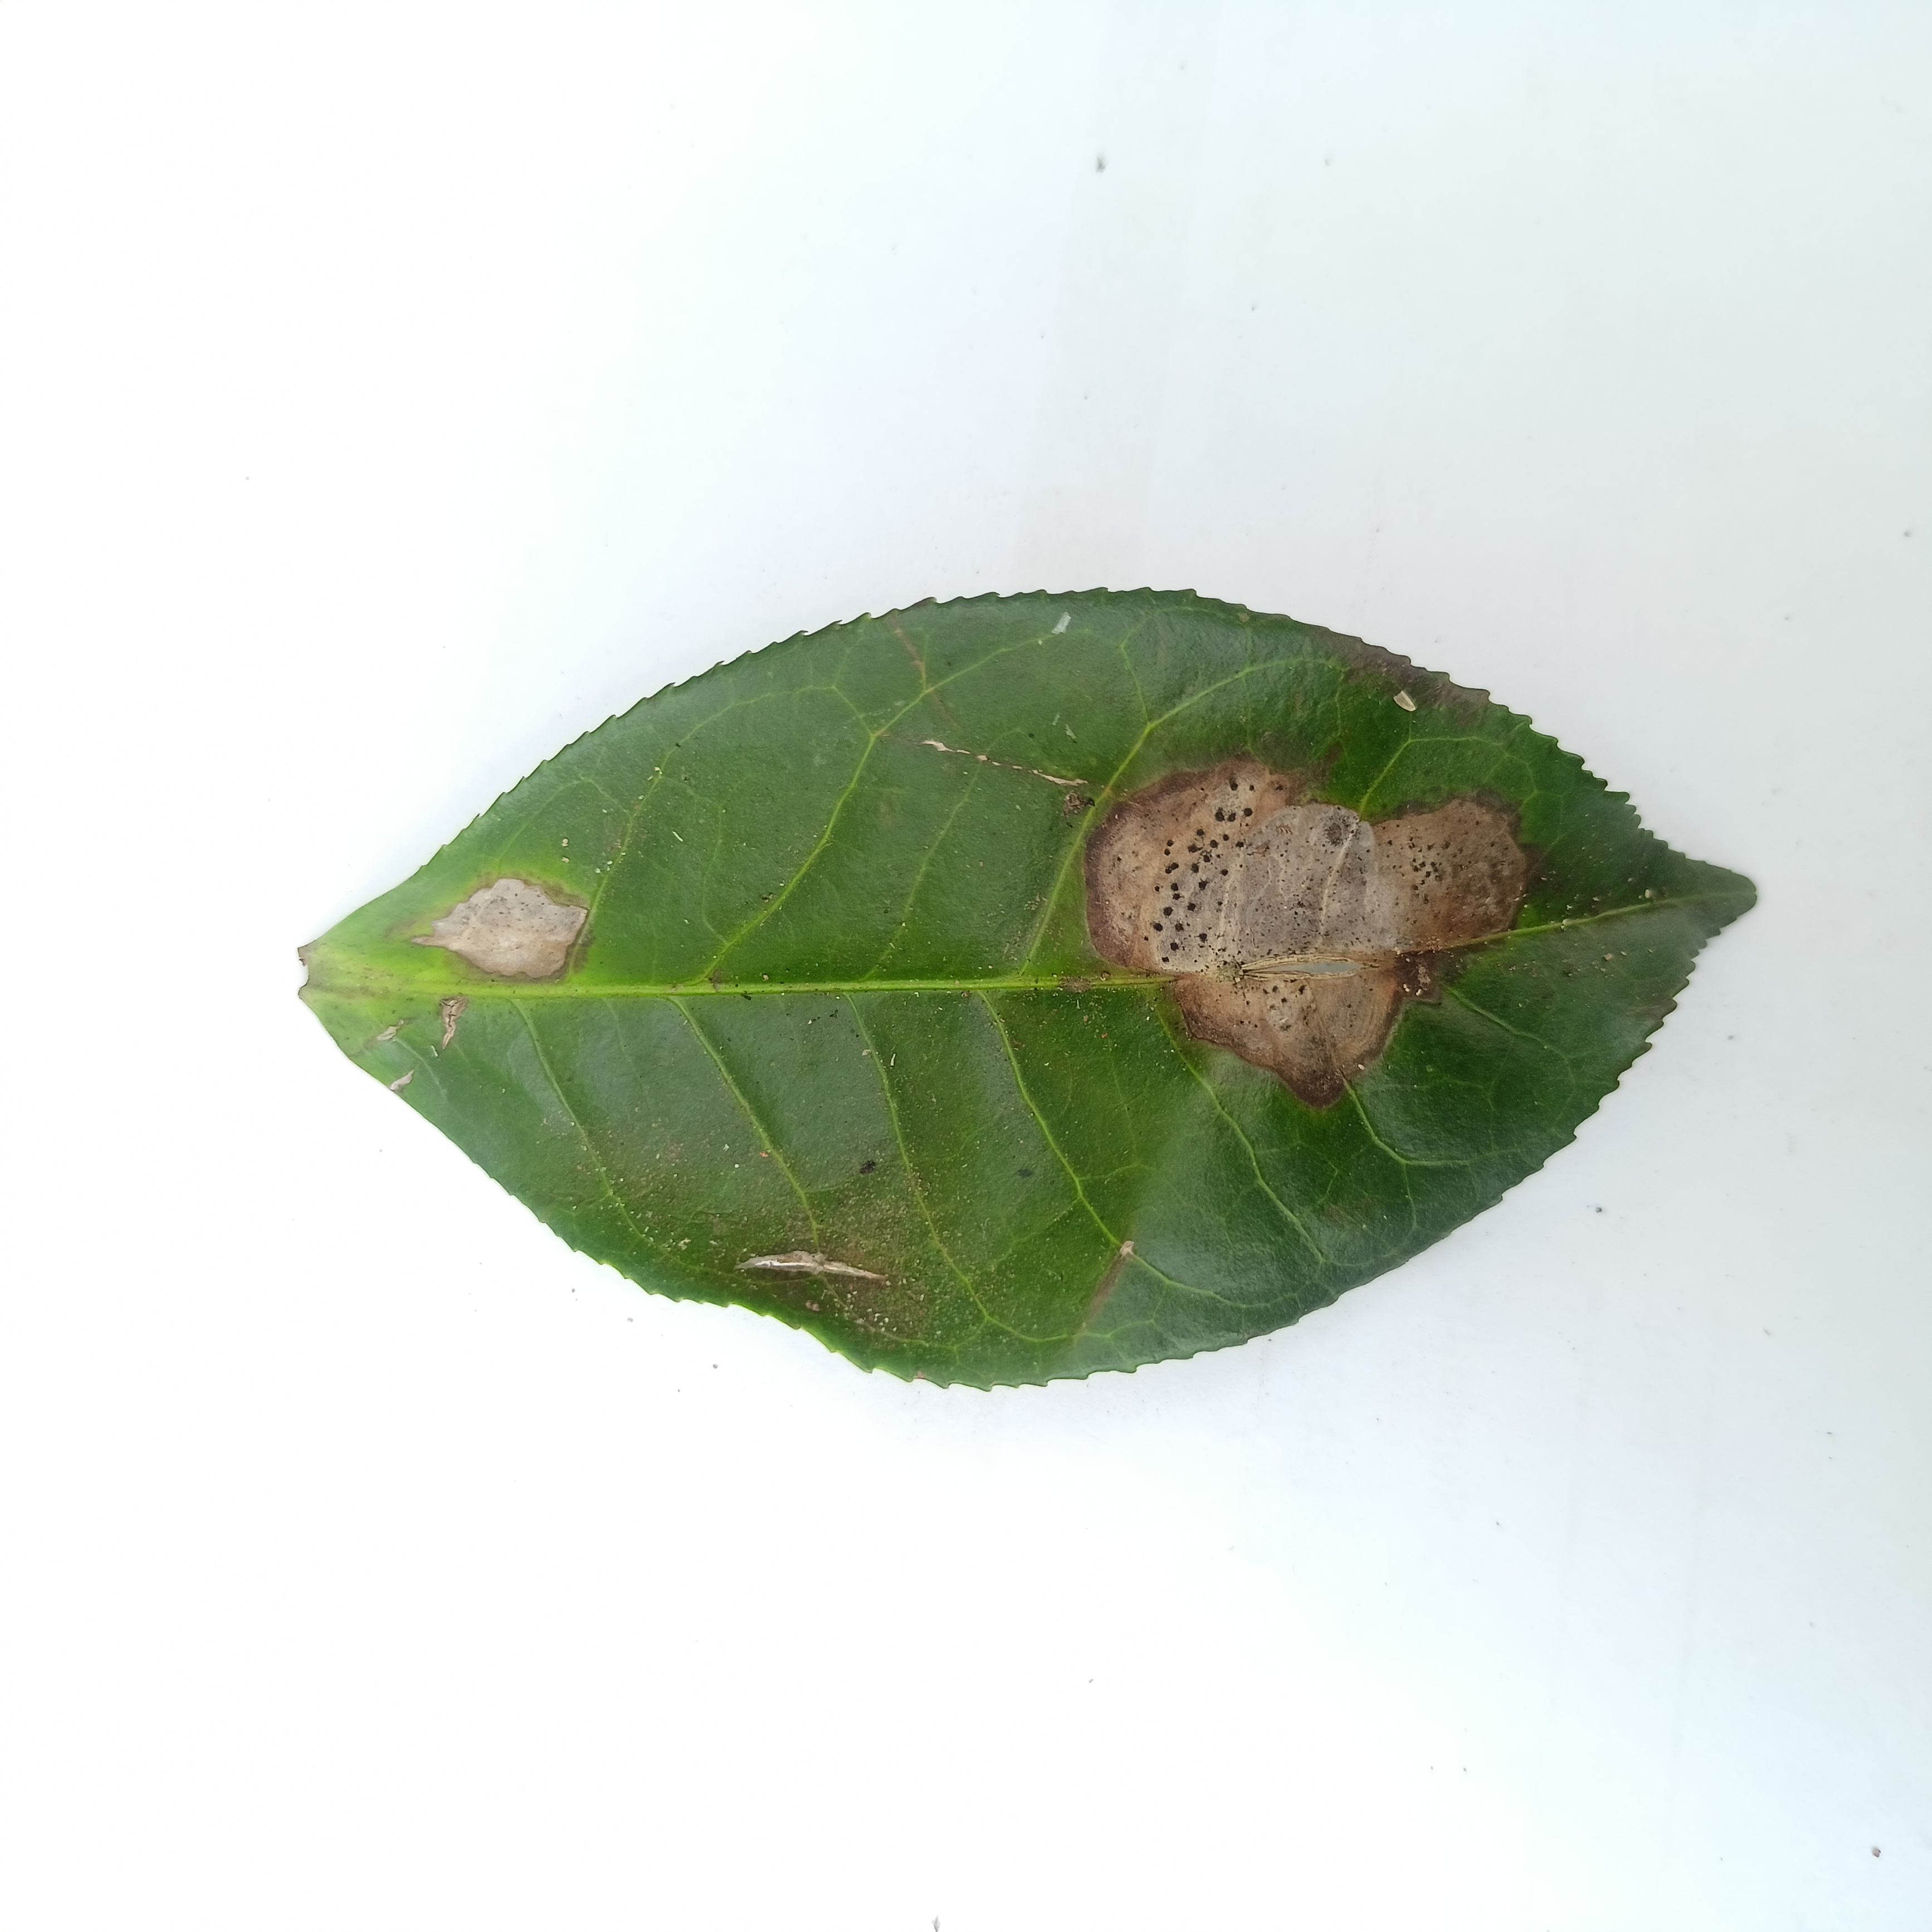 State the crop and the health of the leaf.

tea, brown blight
